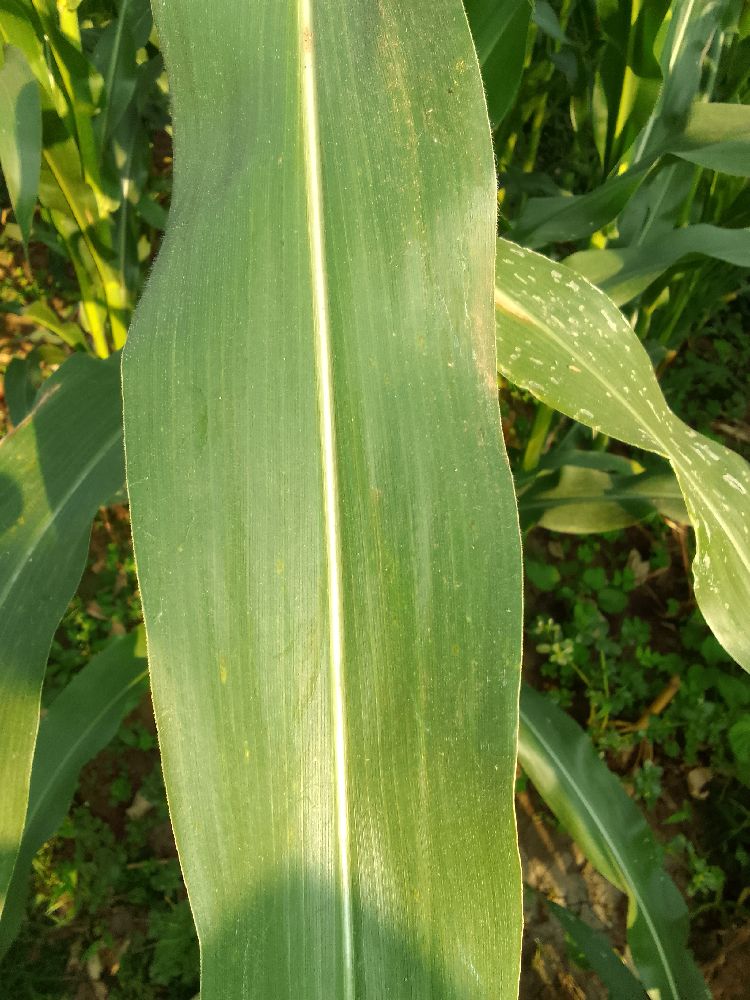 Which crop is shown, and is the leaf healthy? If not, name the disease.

maize, healthy
